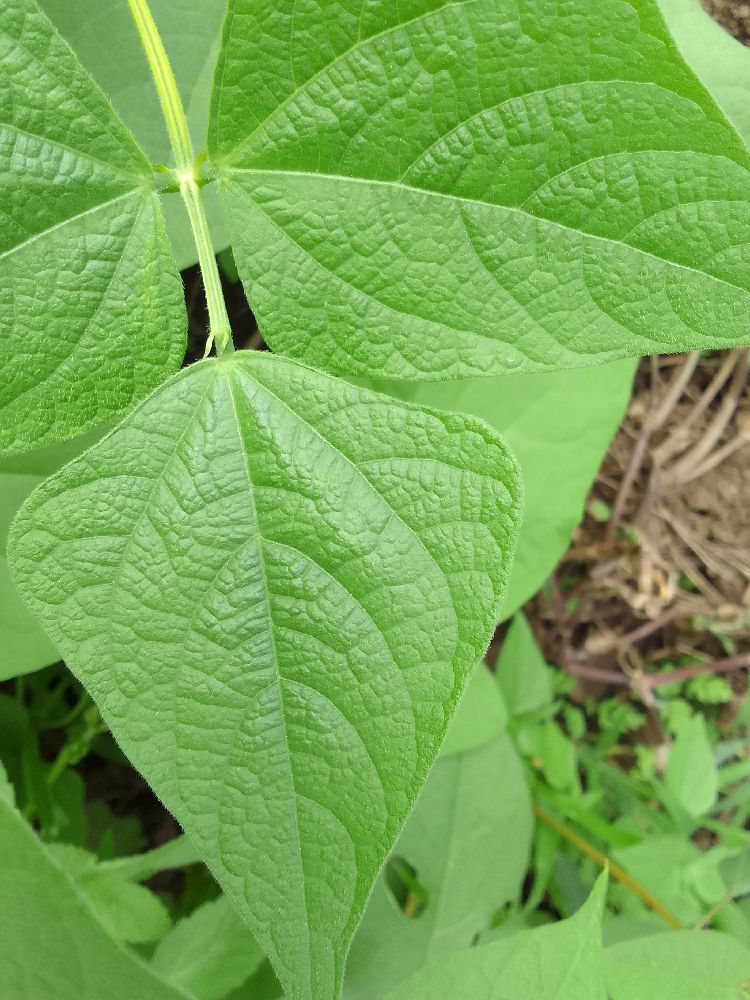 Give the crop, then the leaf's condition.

common bean, healthy
